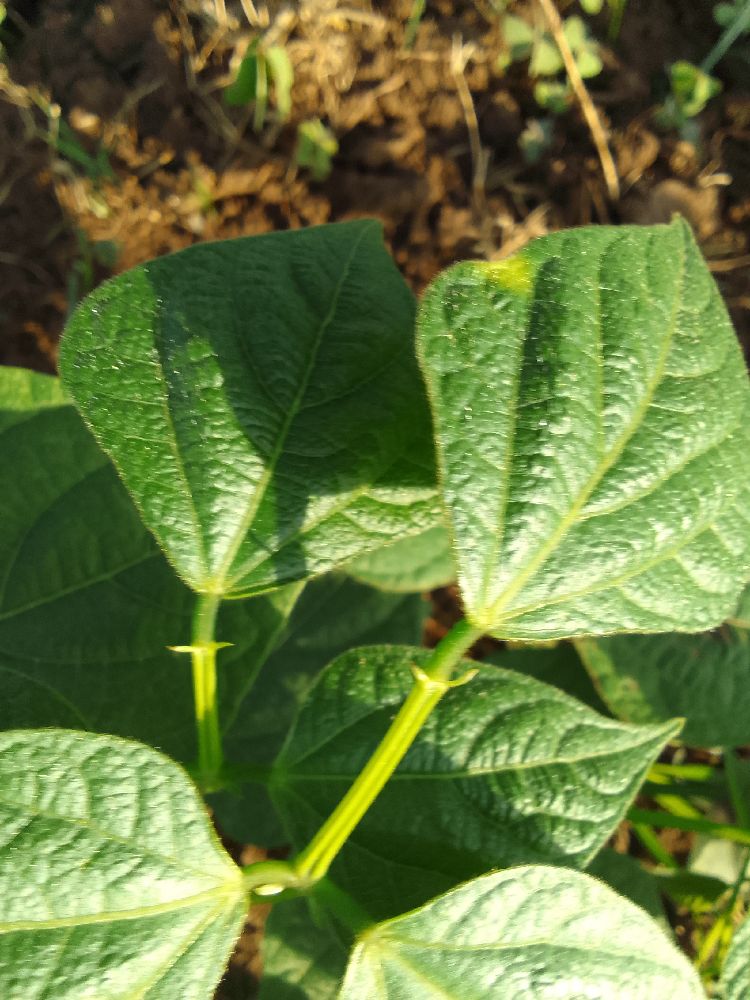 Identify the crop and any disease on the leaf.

common bean, healthy
